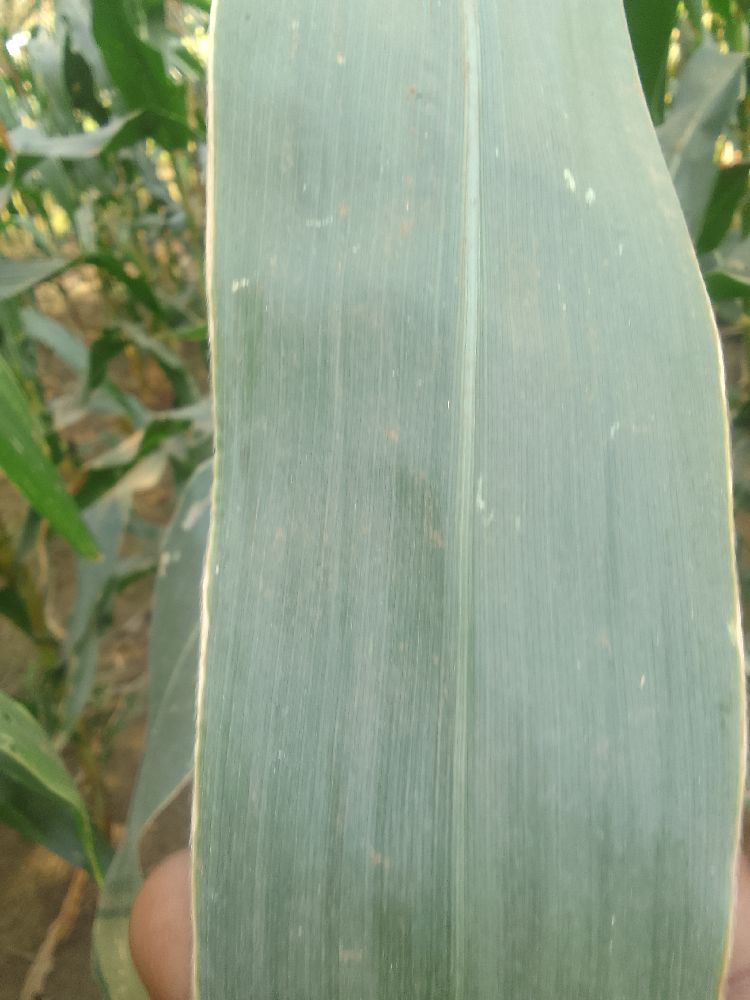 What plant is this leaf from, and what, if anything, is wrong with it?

maize, healthy
